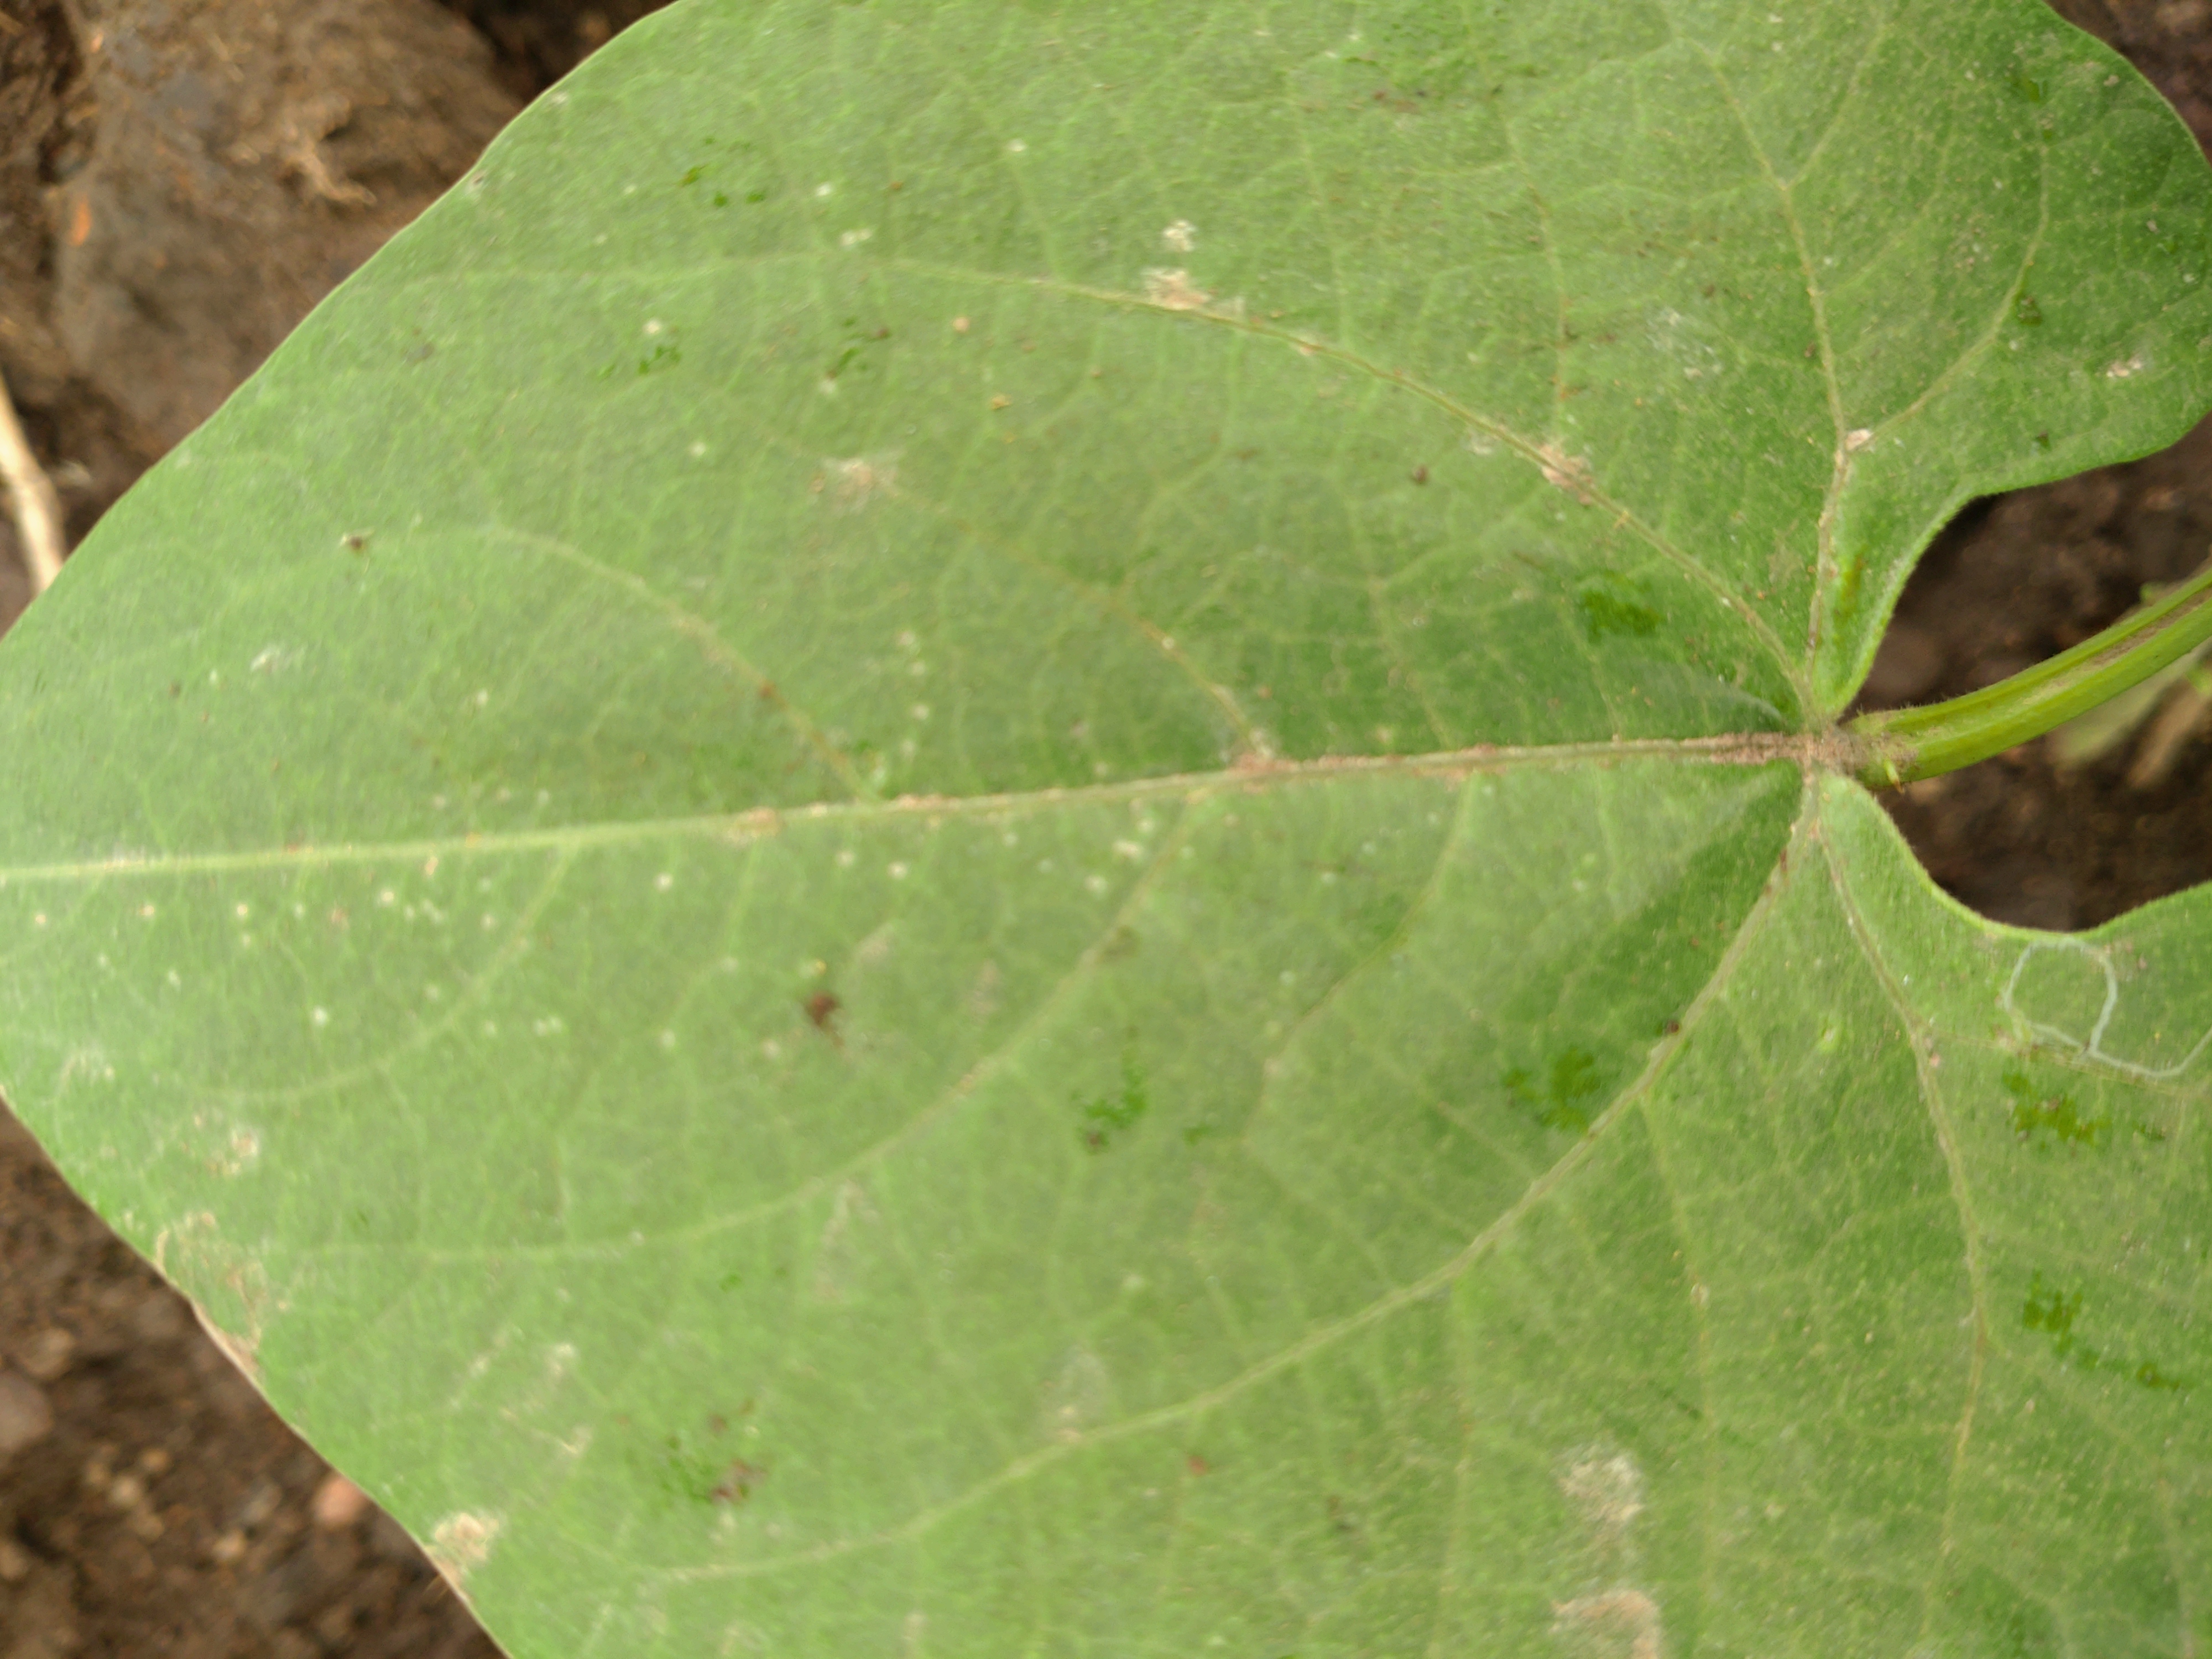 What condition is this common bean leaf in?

healthy
